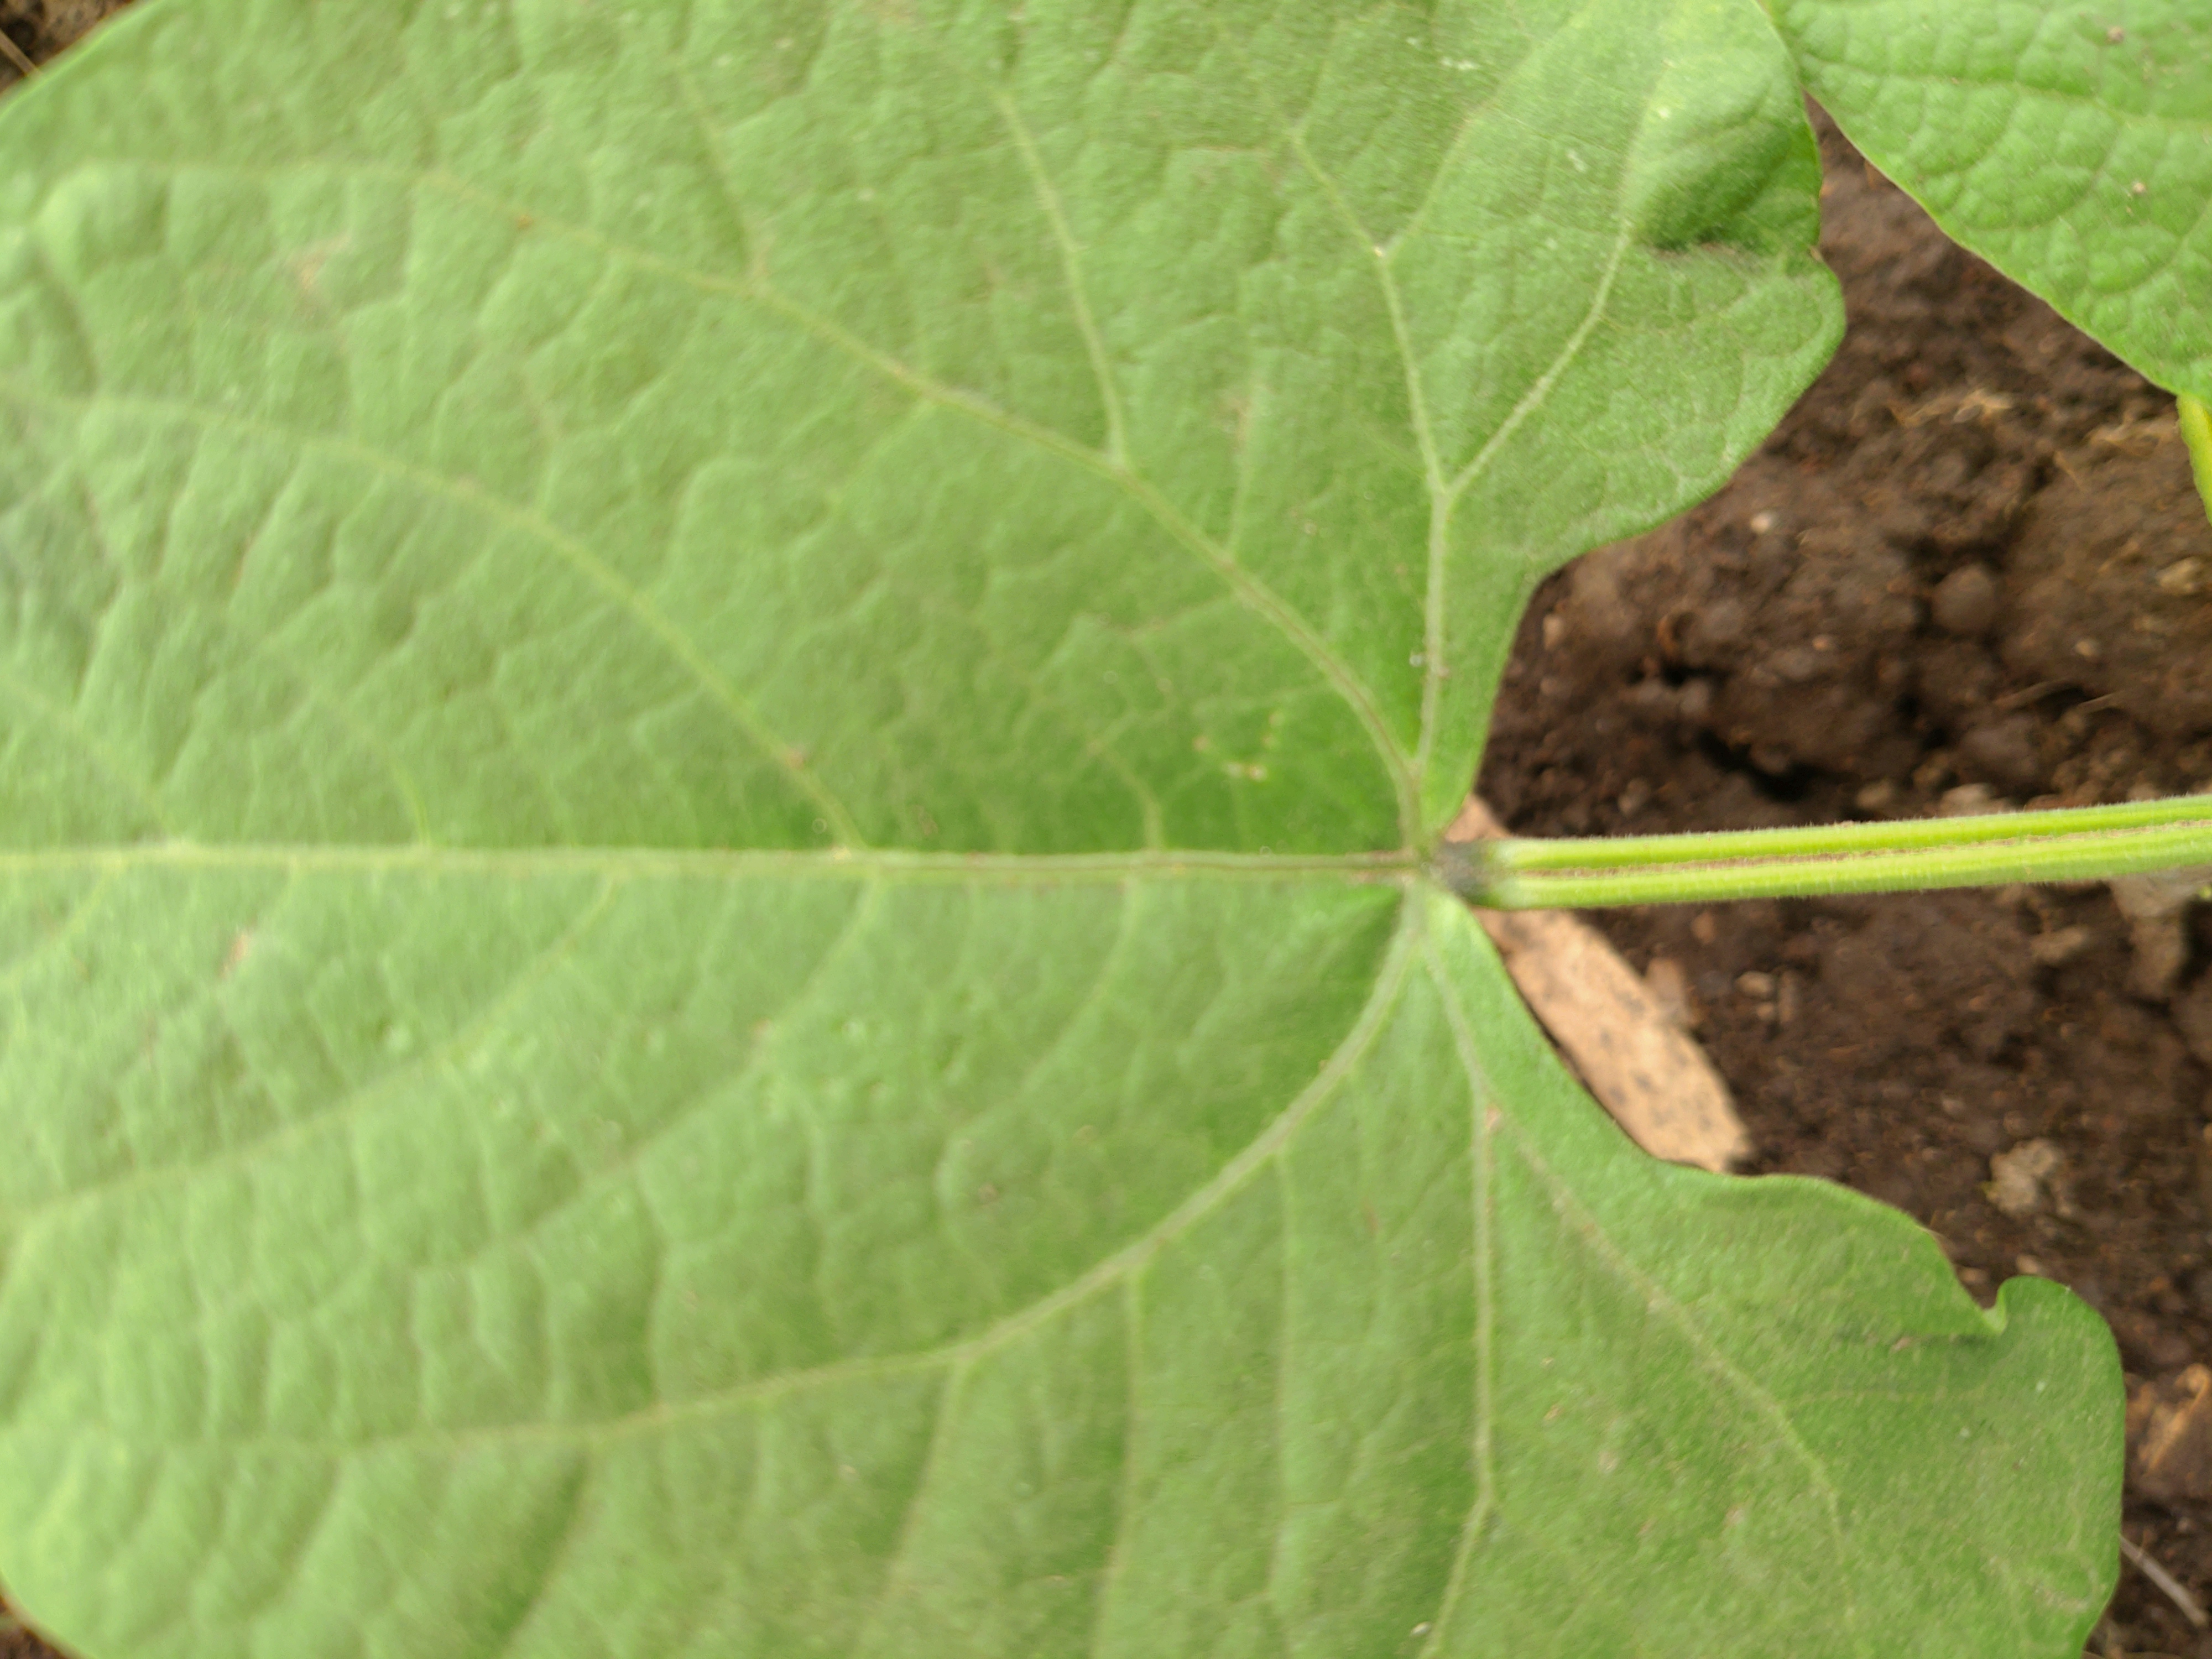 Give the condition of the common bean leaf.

healthy
